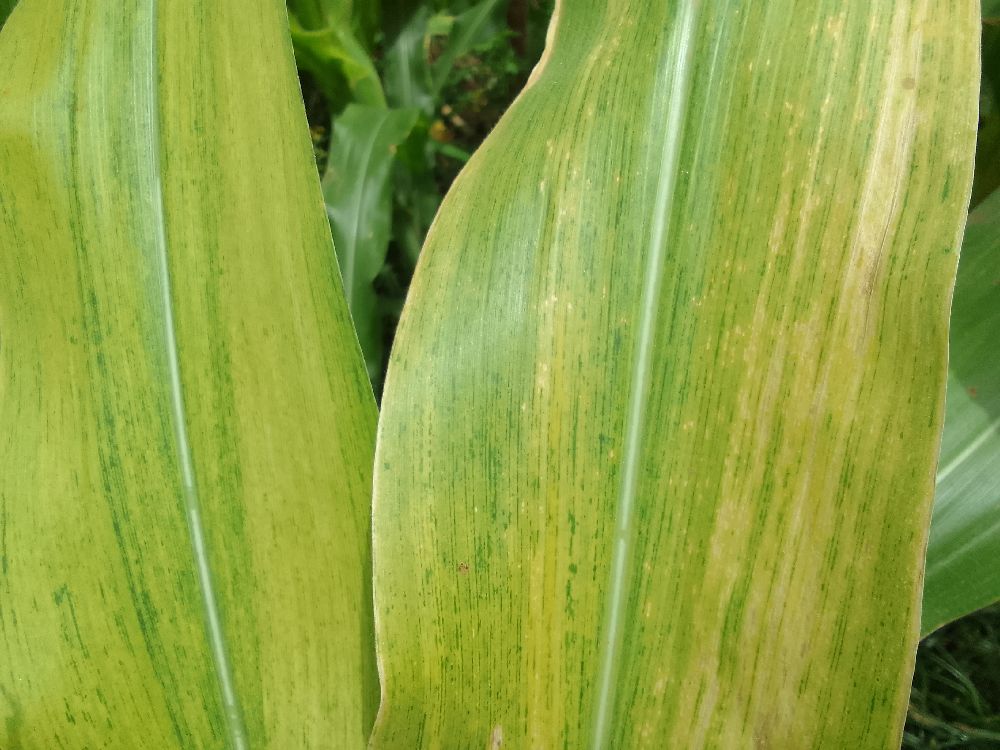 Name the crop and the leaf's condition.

maize, maize lethal necrosis
